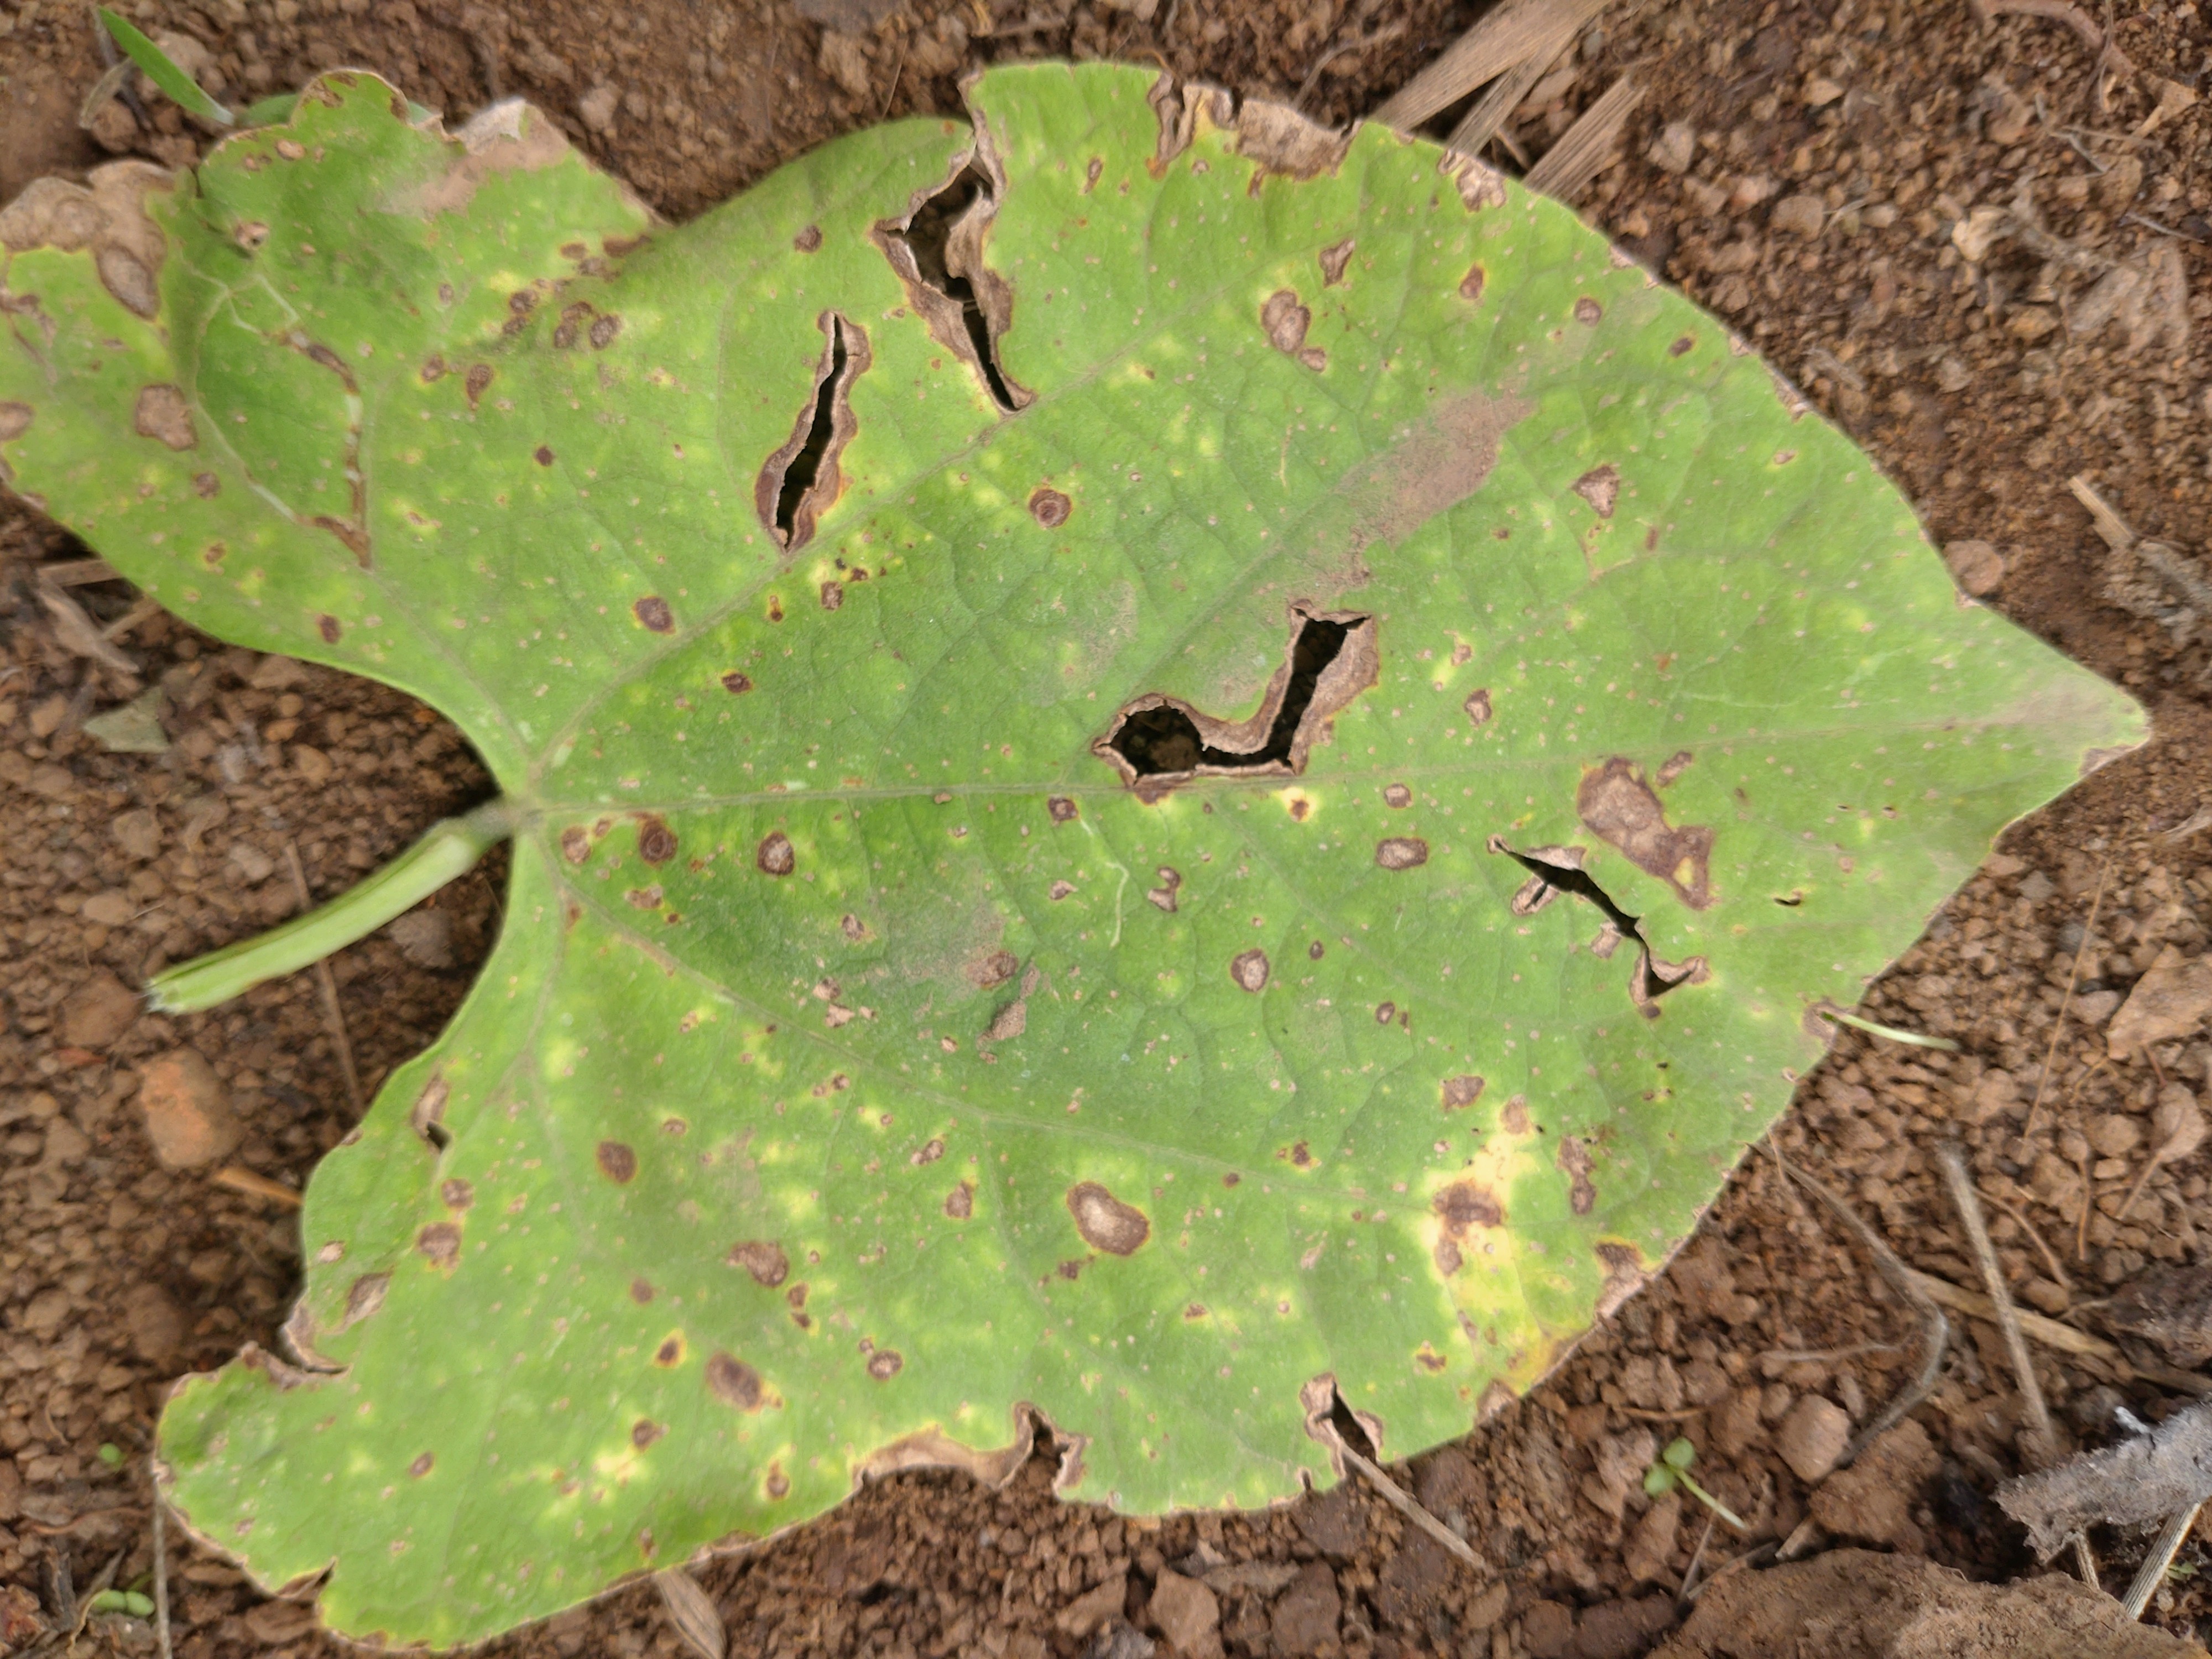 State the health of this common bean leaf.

rust
